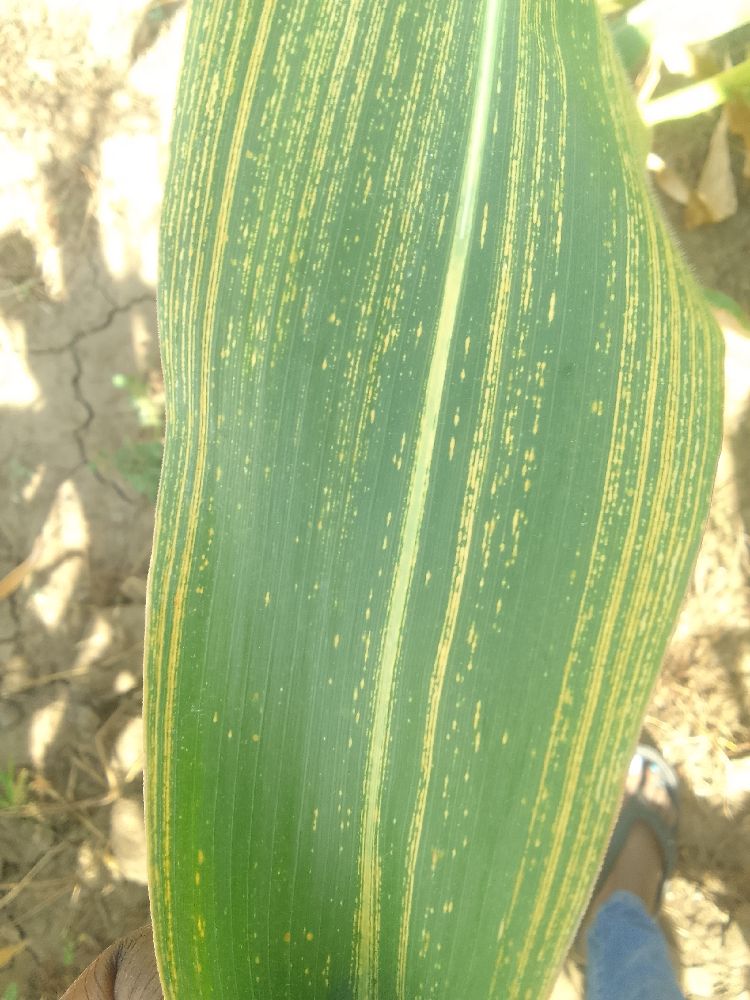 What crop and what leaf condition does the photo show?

maize, maize streak virus
